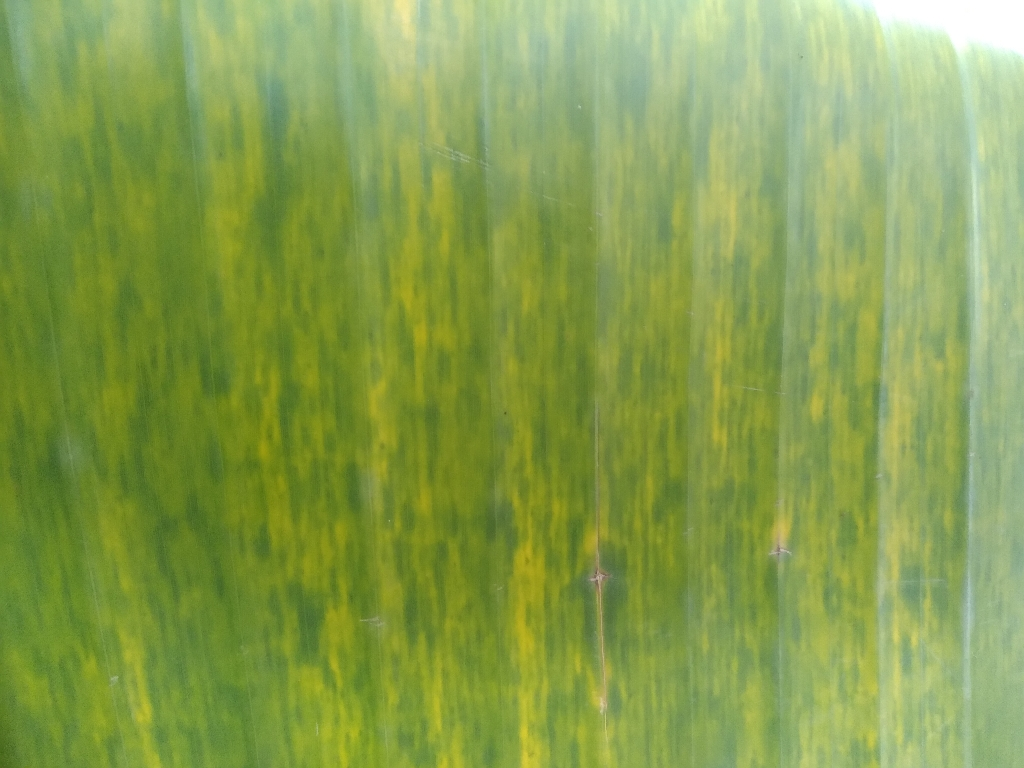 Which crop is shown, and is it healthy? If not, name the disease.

banana, fusarium wilt race 1
